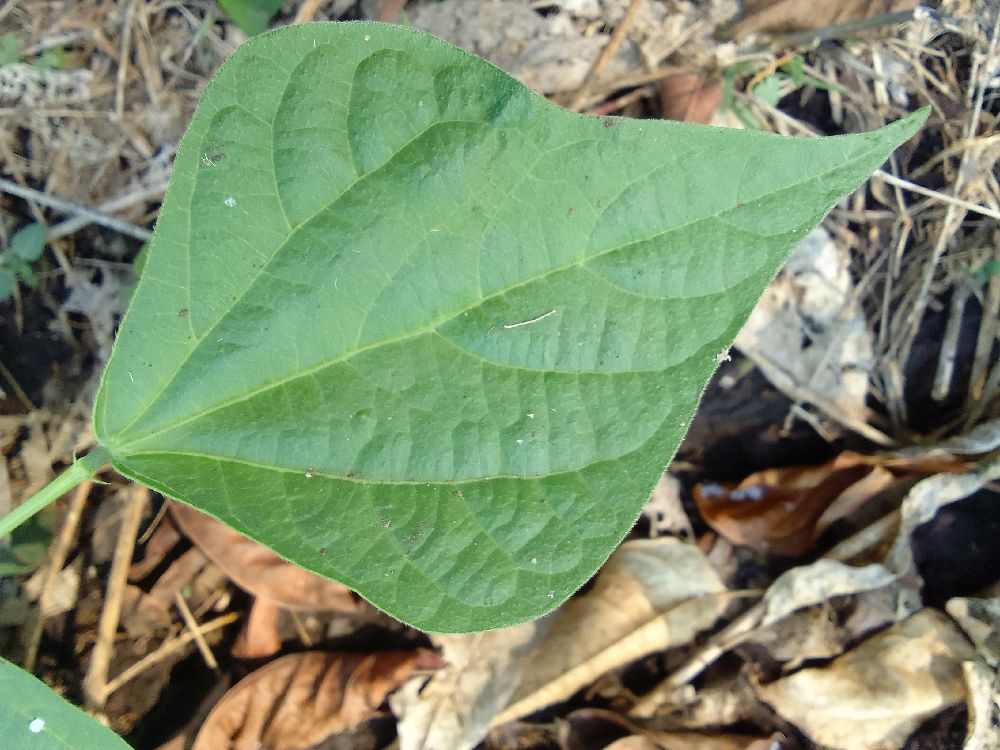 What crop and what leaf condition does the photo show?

common bean, healthy
